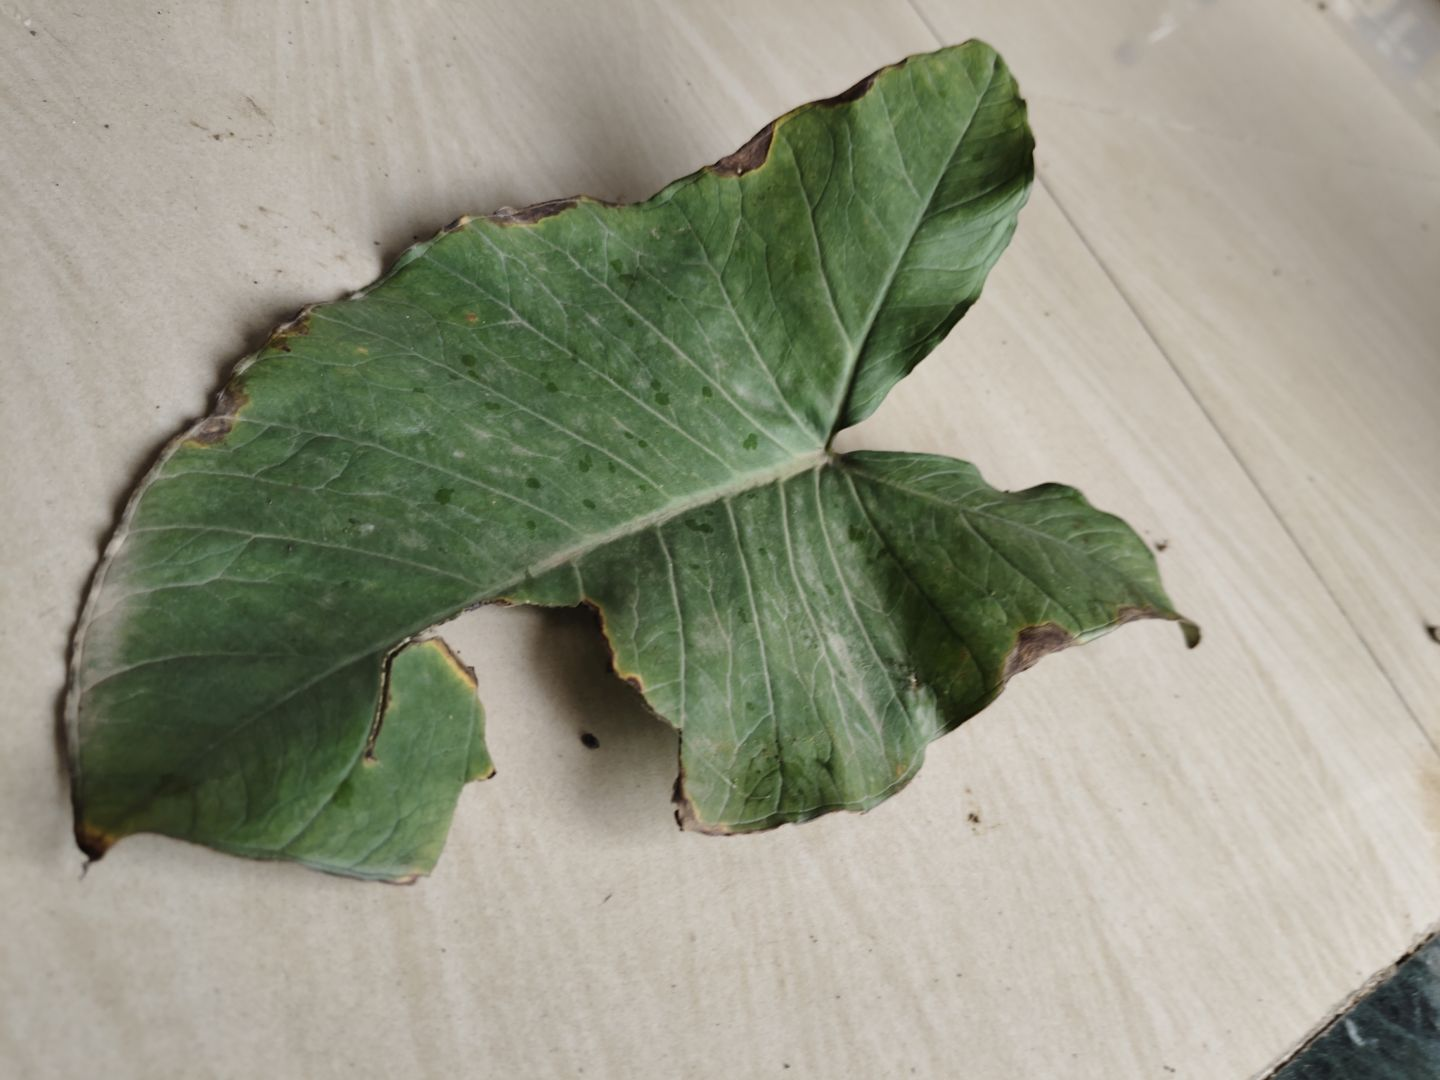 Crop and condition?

taro, leaf blight
